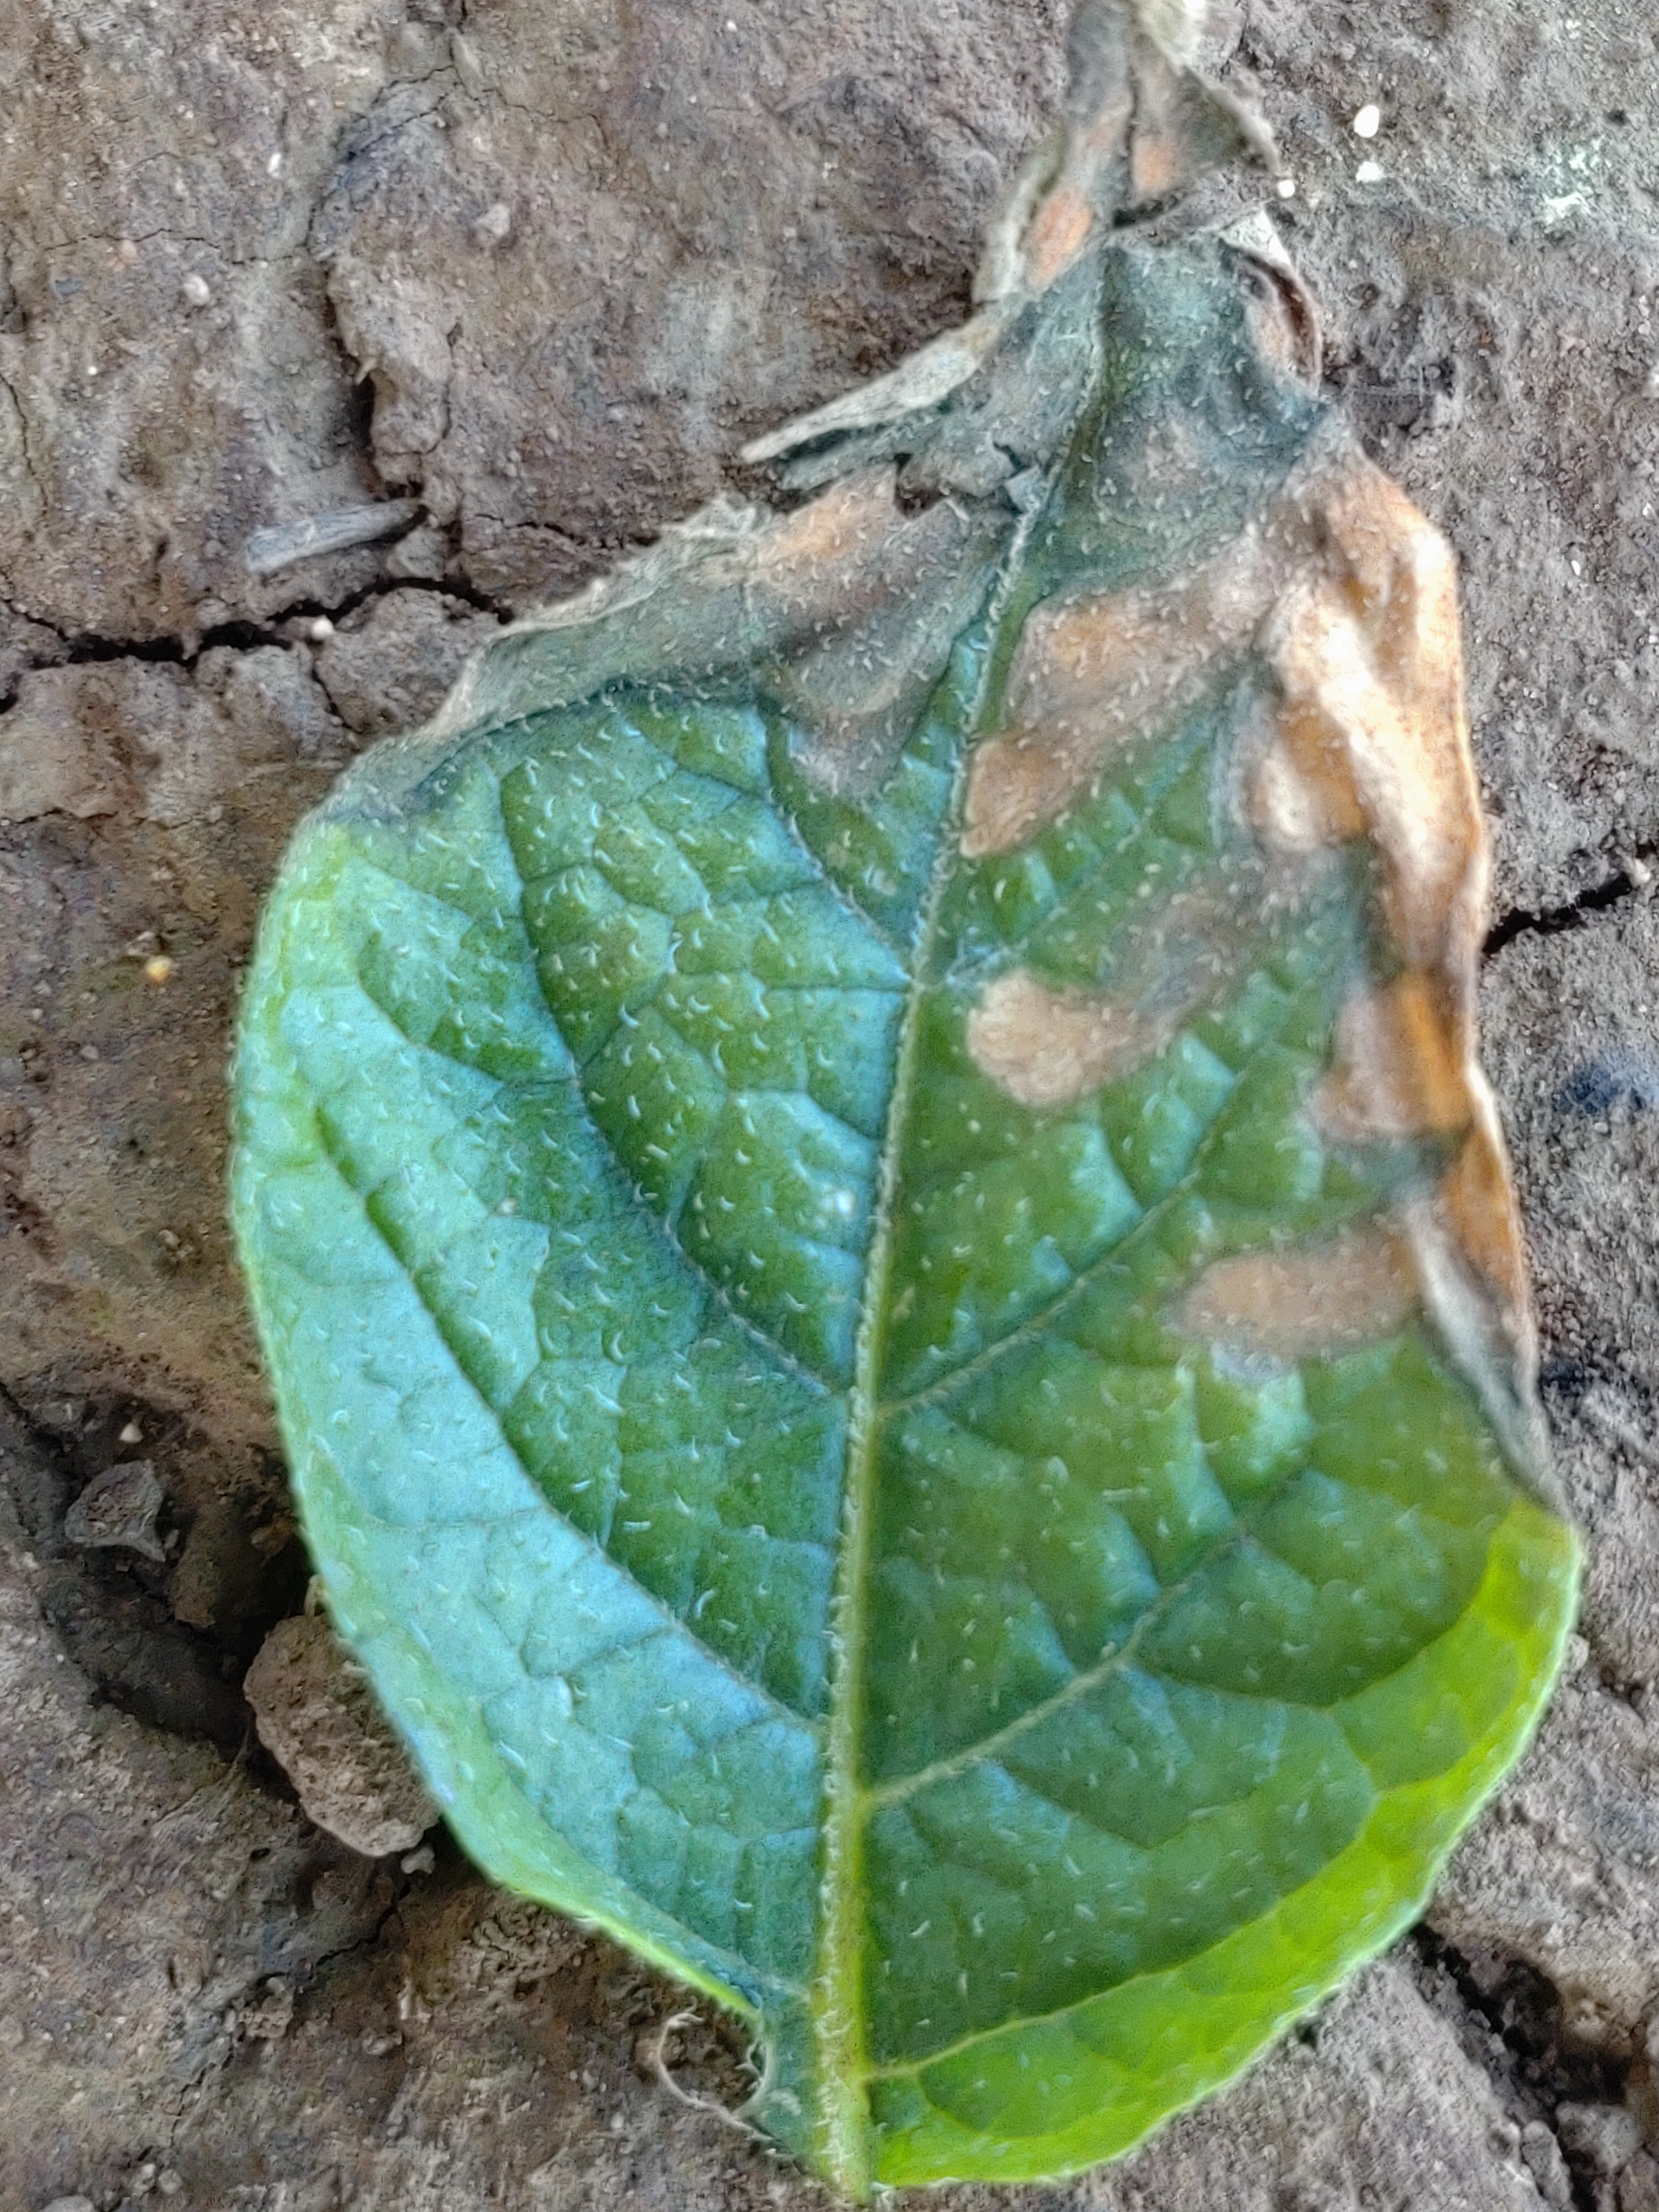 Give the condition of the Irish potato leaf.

early blight
